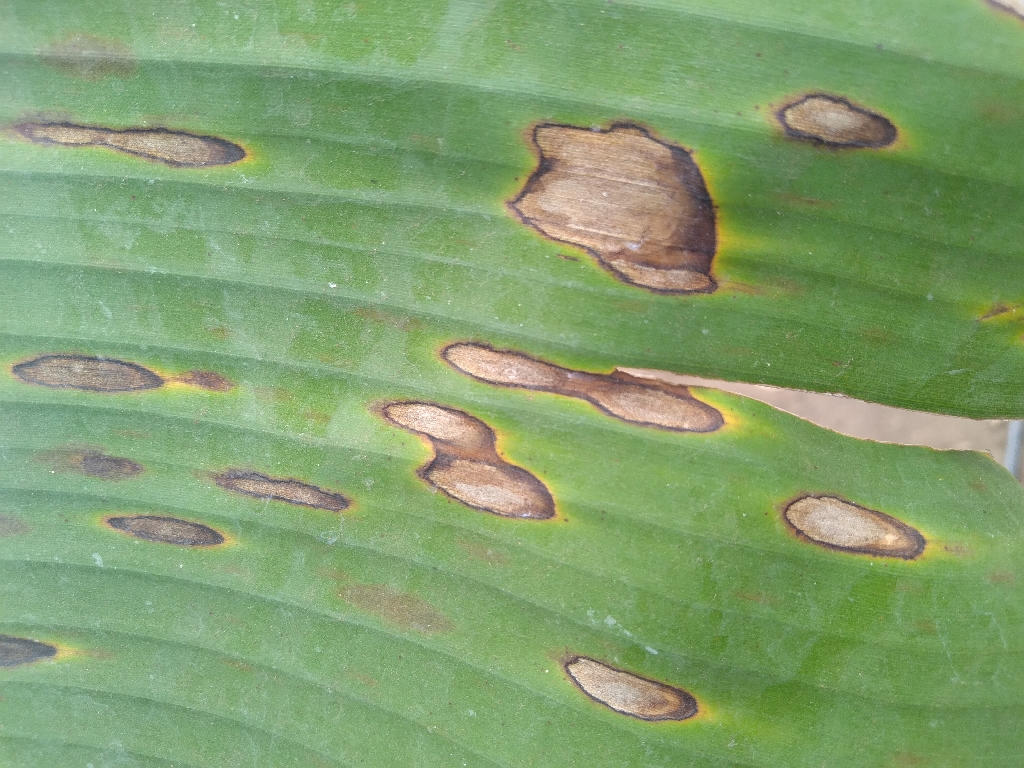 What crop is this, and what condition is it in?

banana, black sigatoka
